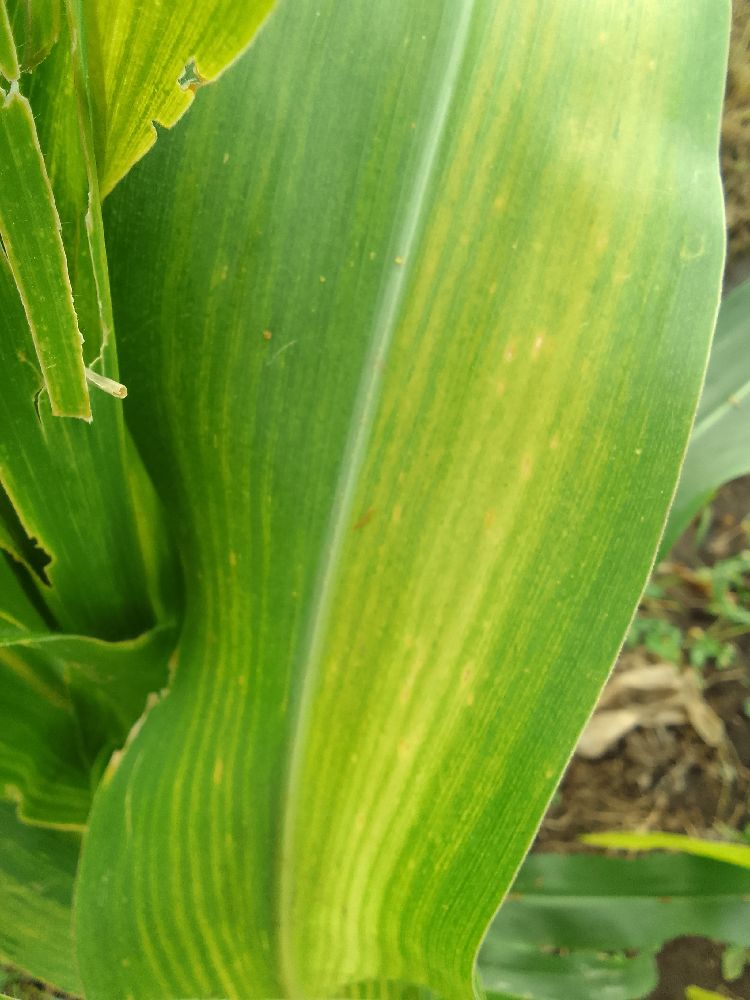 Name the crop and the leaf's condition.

maize, maize lethal necrosis
